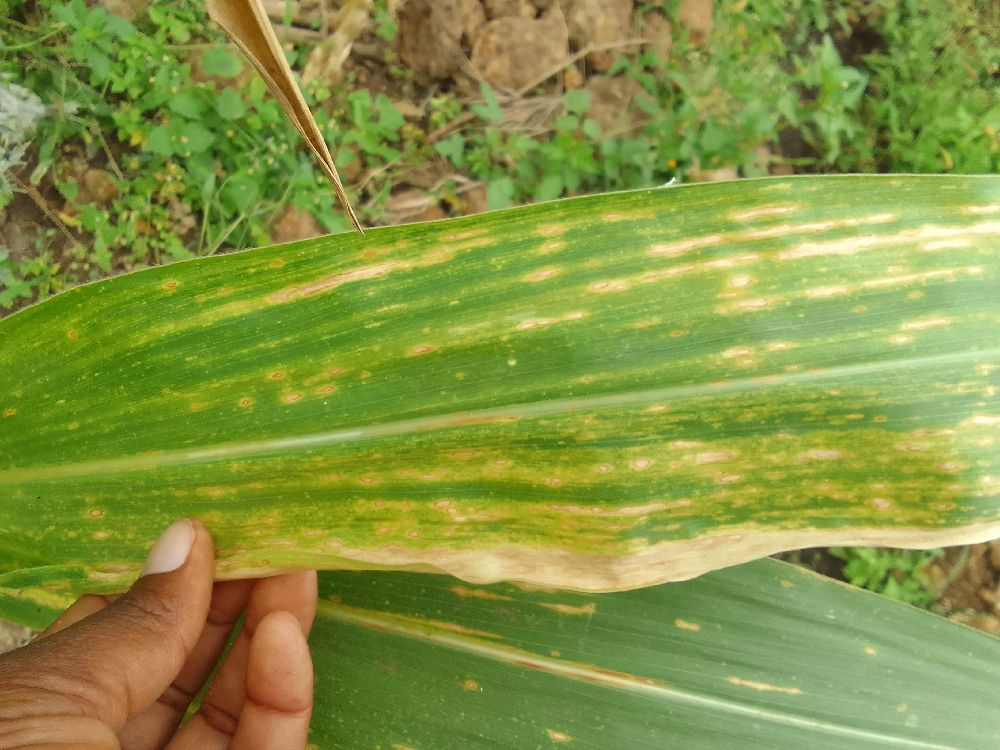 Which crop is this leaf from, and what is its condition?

maize, maize lethal necrosis
